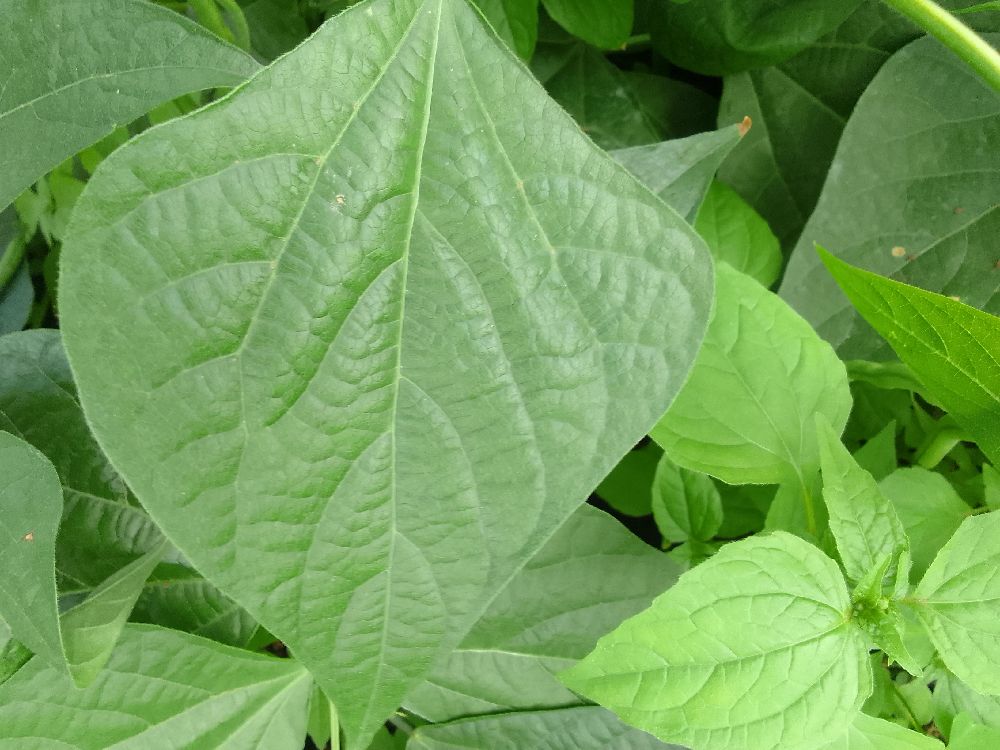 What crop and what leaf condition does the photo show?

common bean, healthy
